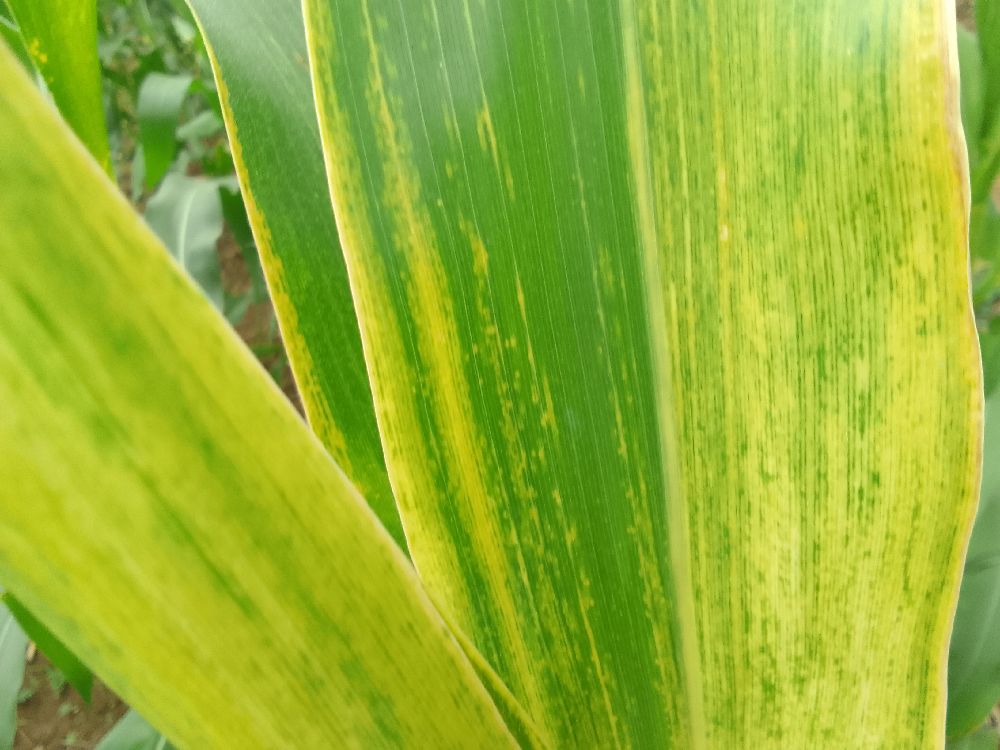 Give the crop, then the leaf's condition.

maize, maize lethal necrosis
